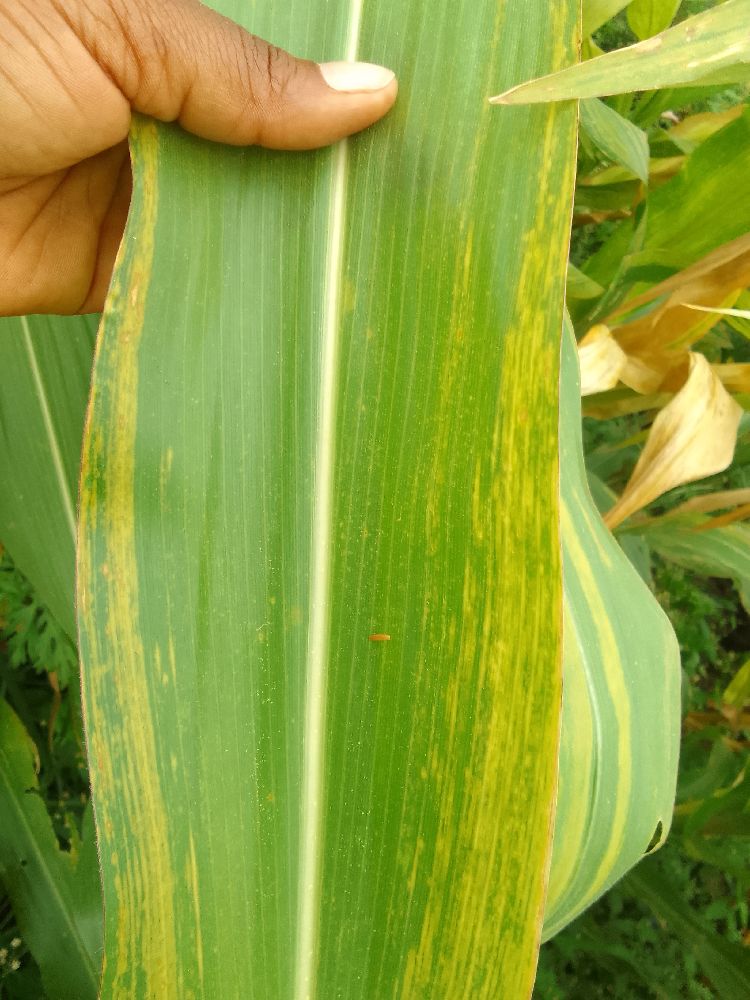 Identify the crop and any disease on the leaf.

maize, maize lethal necrosis
